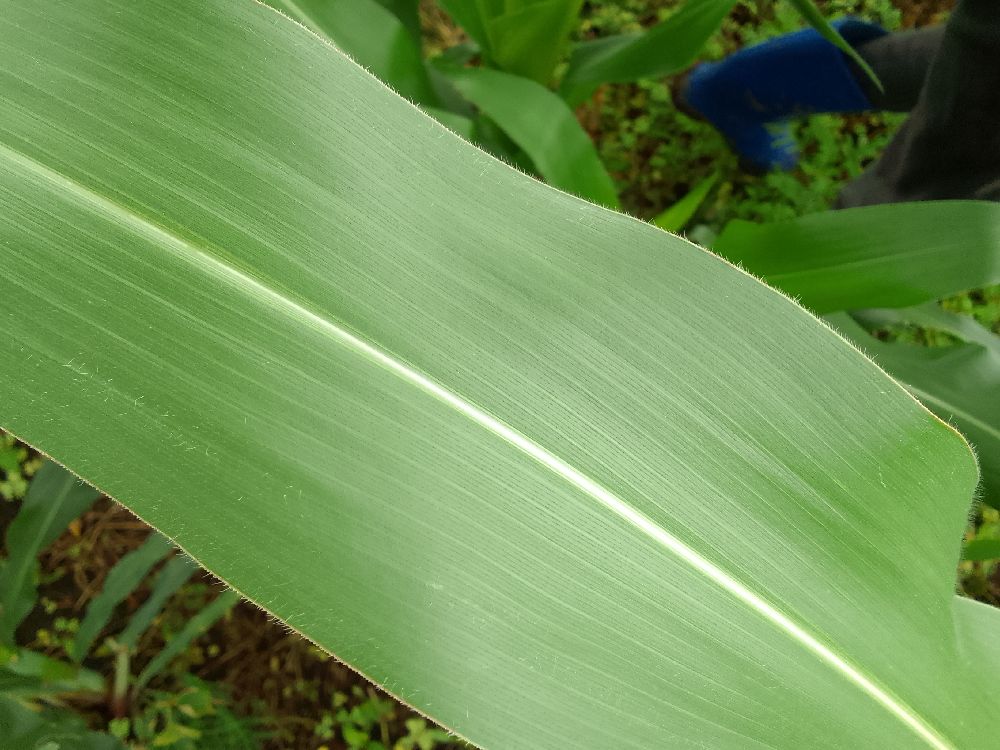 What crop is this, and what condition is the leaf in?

maize, healthy
